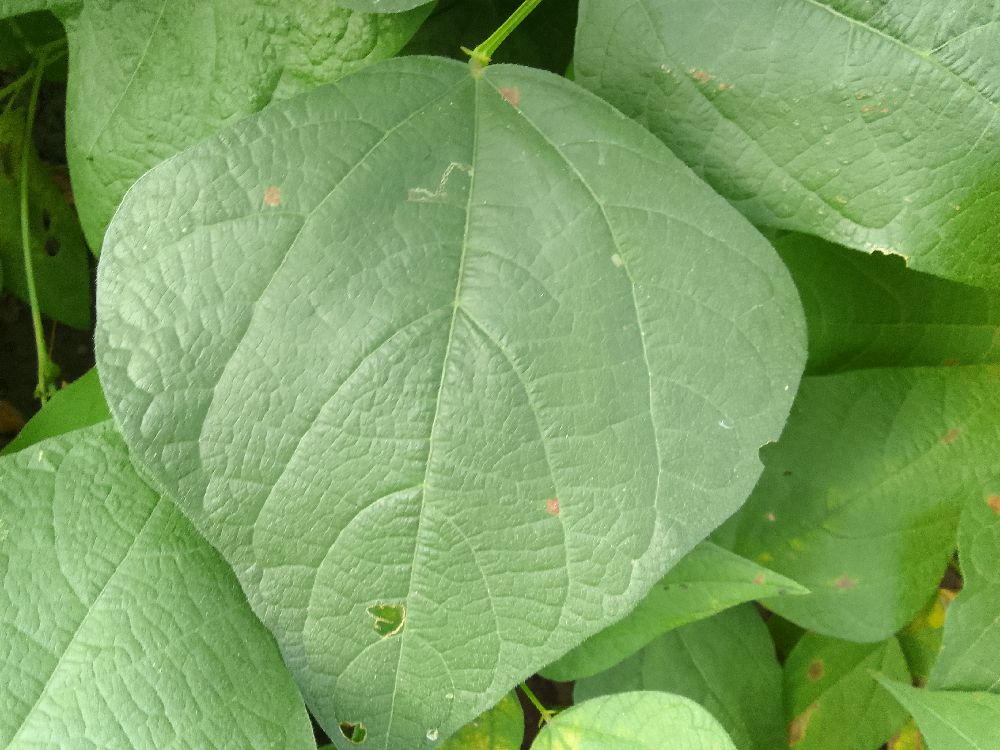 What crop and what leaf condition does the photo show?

common bean, healthy
